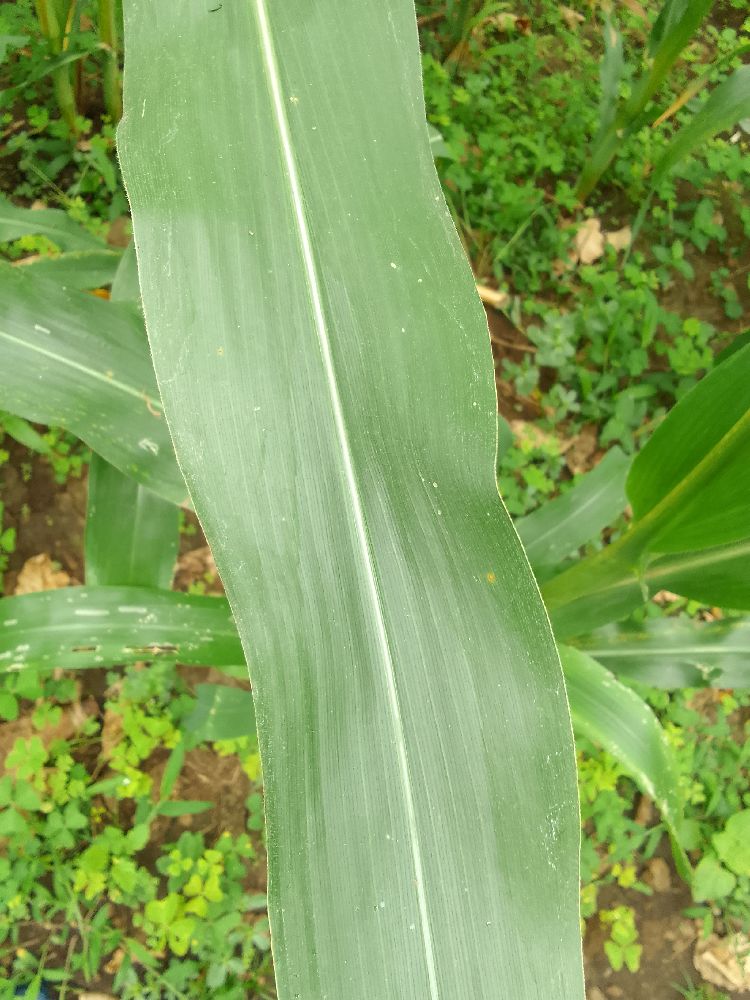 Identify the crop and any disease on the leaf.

maize, healthy
